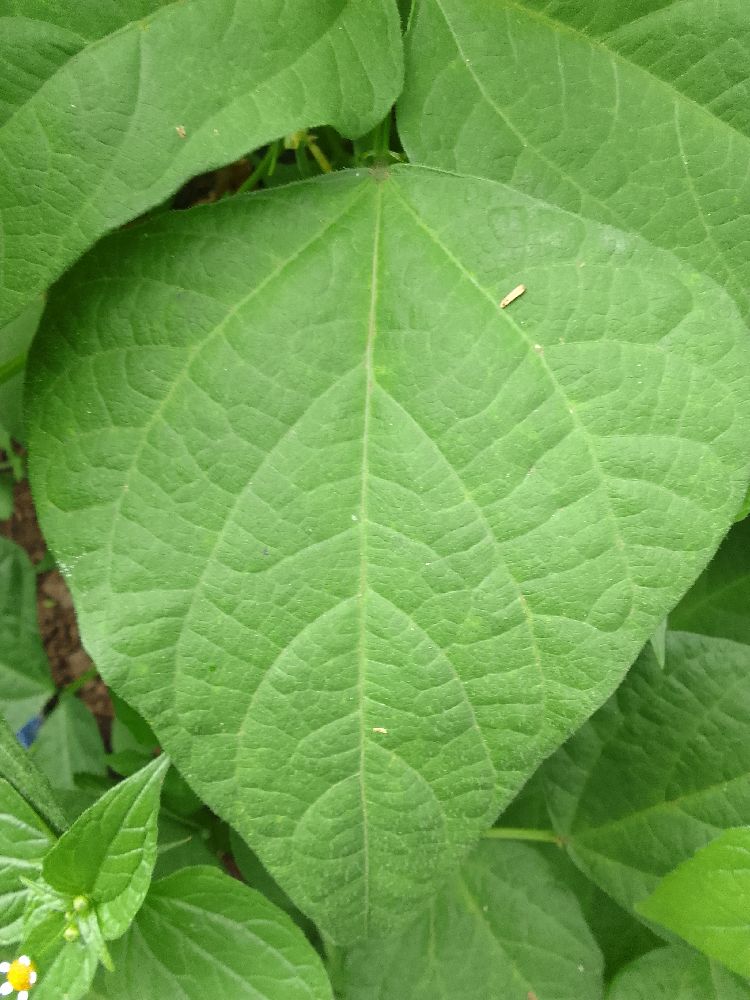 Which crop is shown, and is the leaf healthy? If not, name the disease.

common bean, healthy
